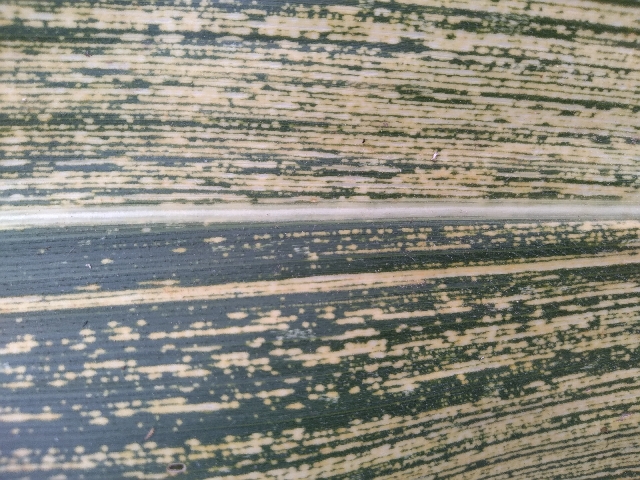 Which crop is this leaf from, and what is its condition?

maize, maize streak virus
